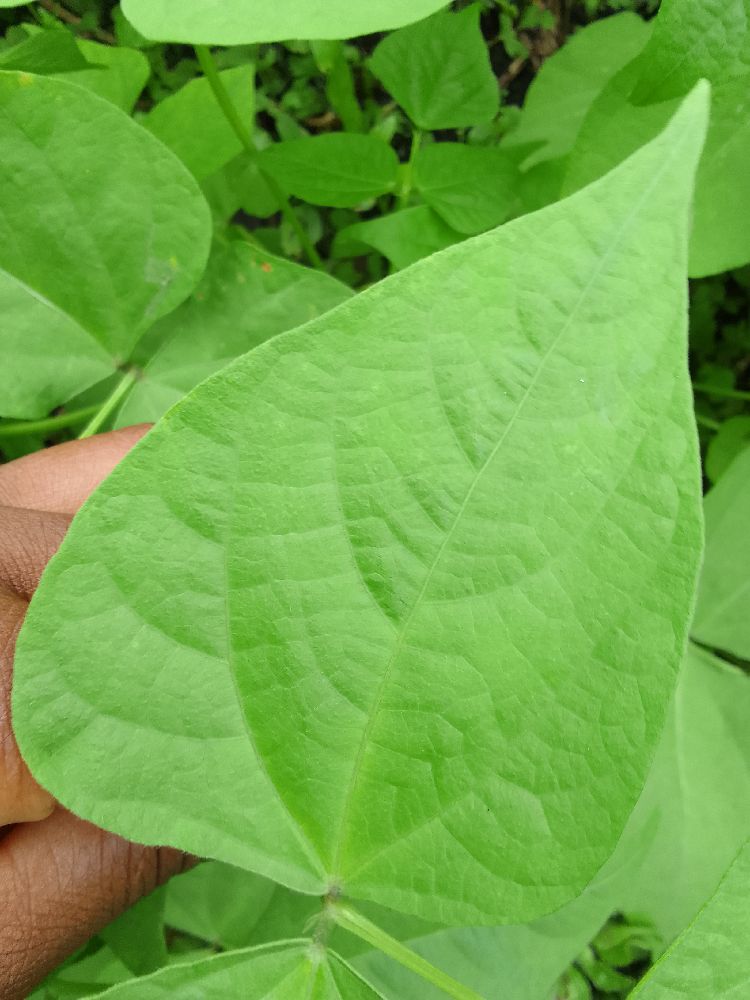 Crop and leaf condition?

common bean, healthy
